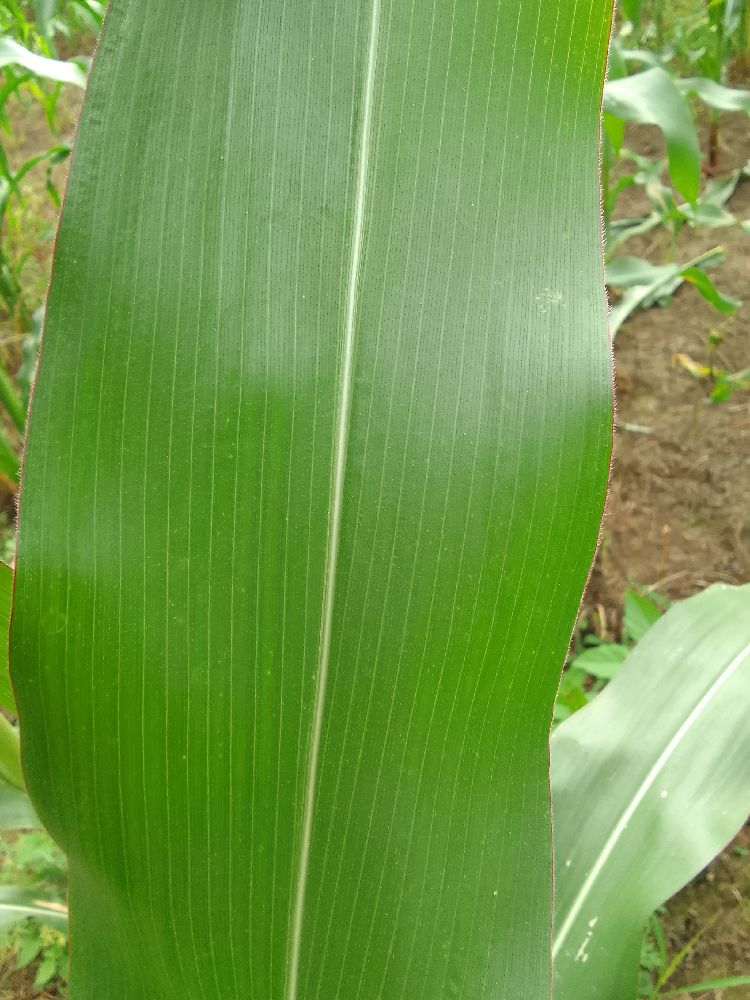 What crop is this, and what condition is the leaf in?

maize, healthy
